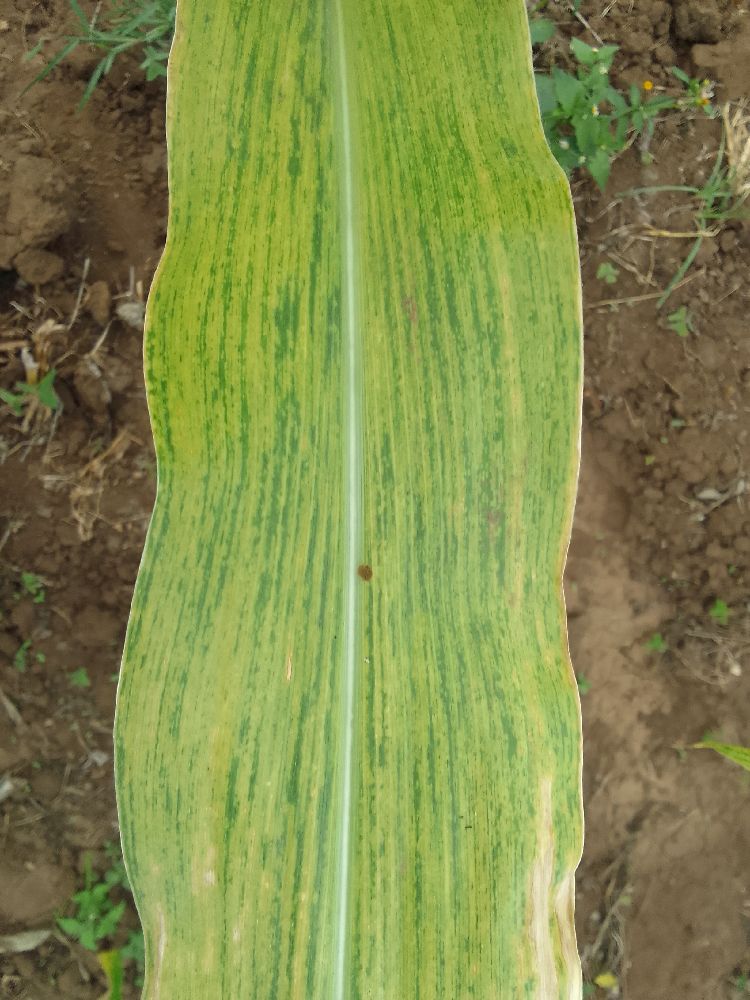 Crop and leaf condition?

maize, maize lethal necrosis
